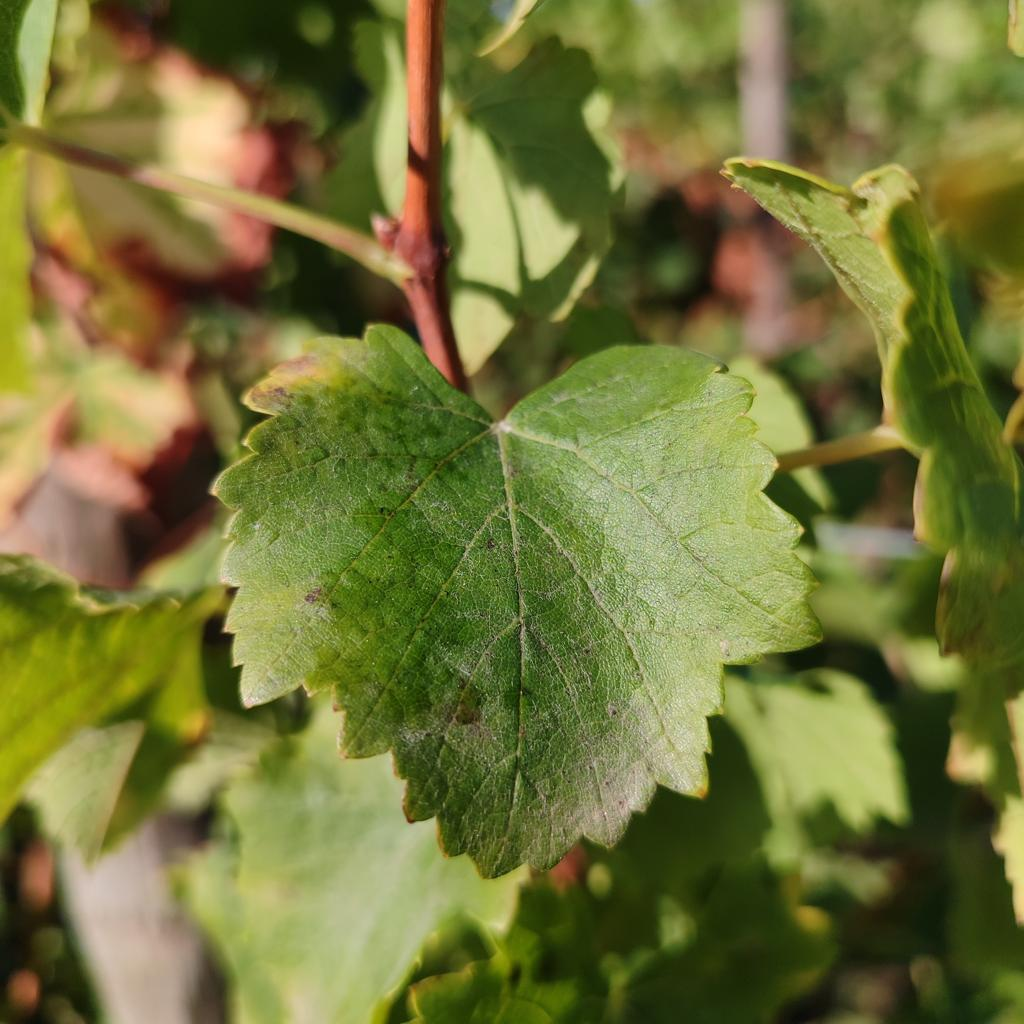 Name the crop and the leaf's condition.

grapevine, powdery mildew
